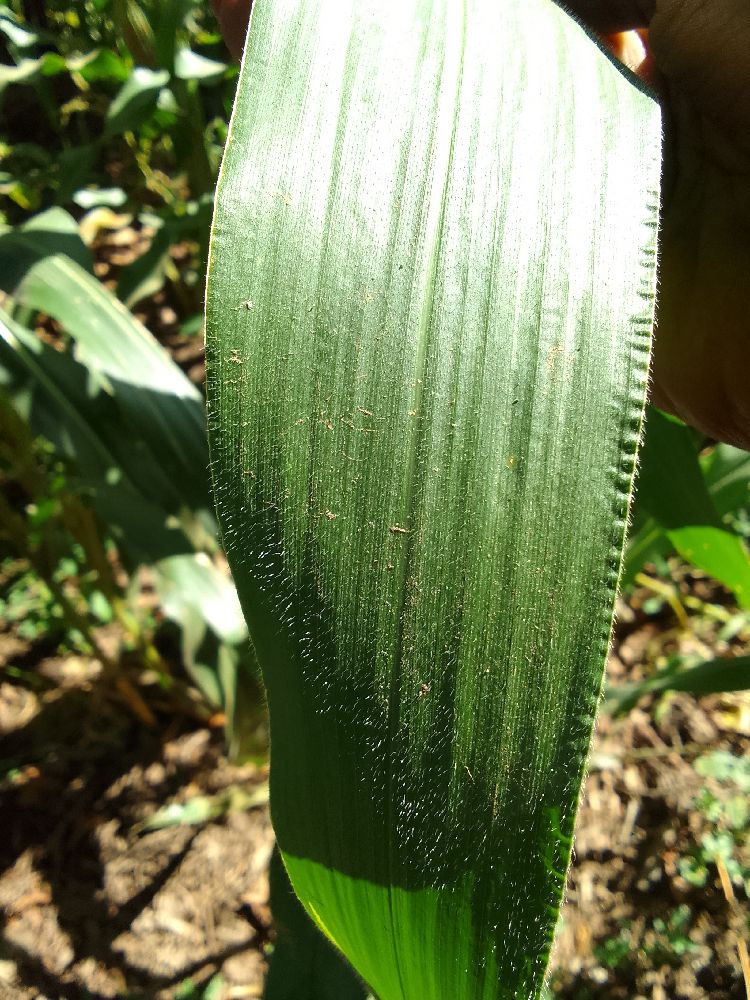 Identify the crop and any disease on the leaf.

maize, healthy
